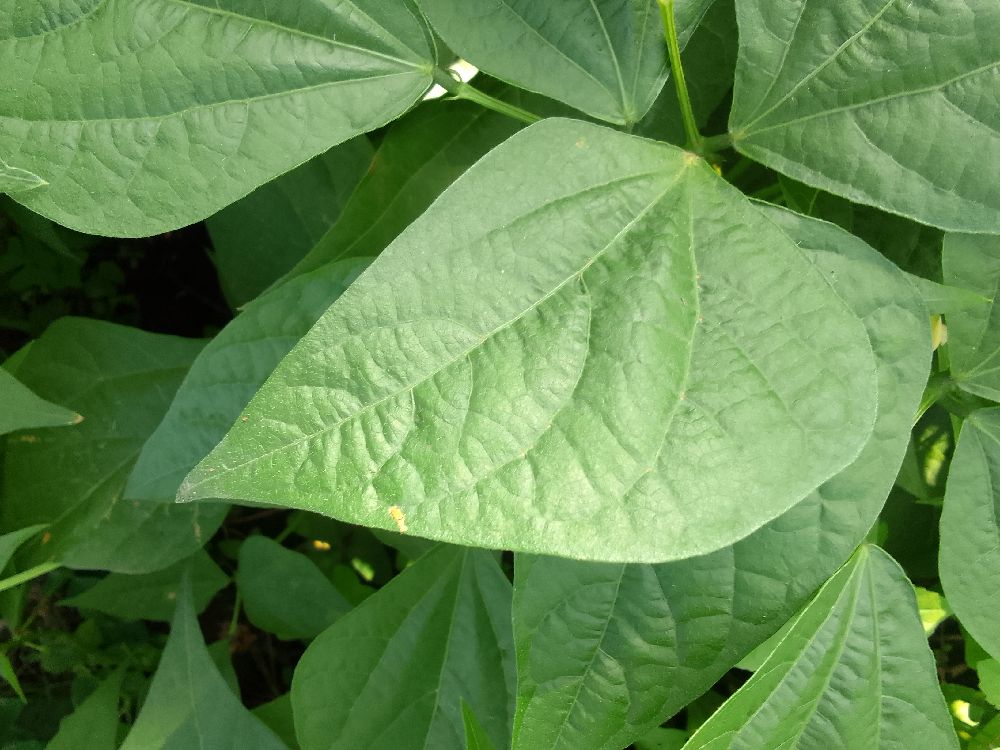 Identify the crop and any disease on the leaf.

common bean, healthy
